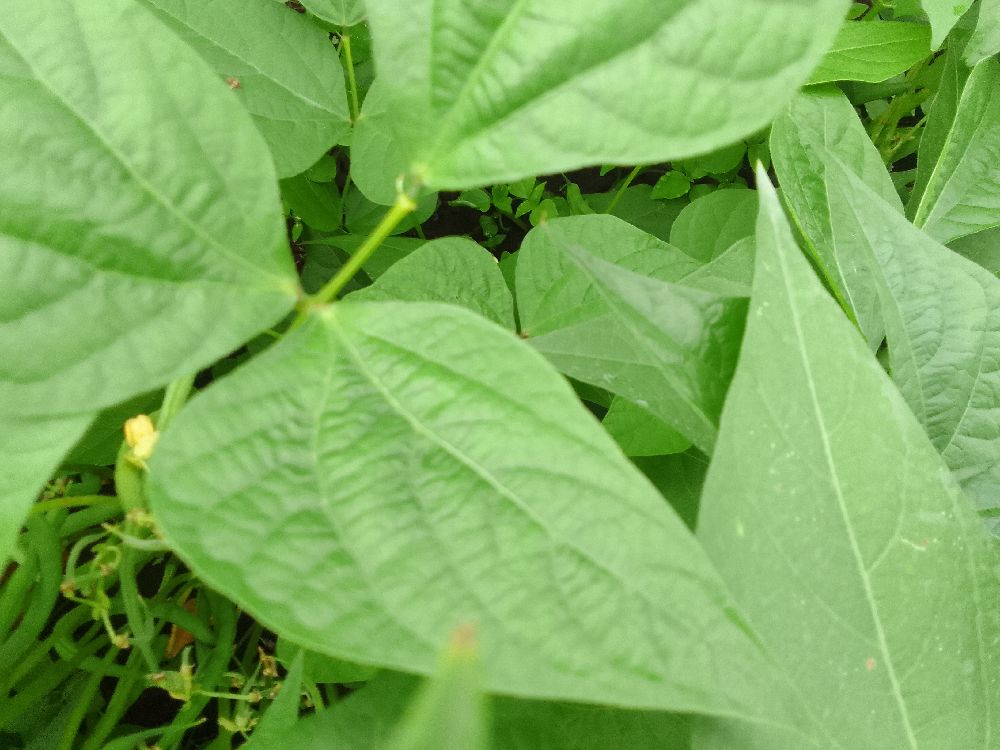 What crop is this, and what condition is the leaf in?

common bean, healthy
